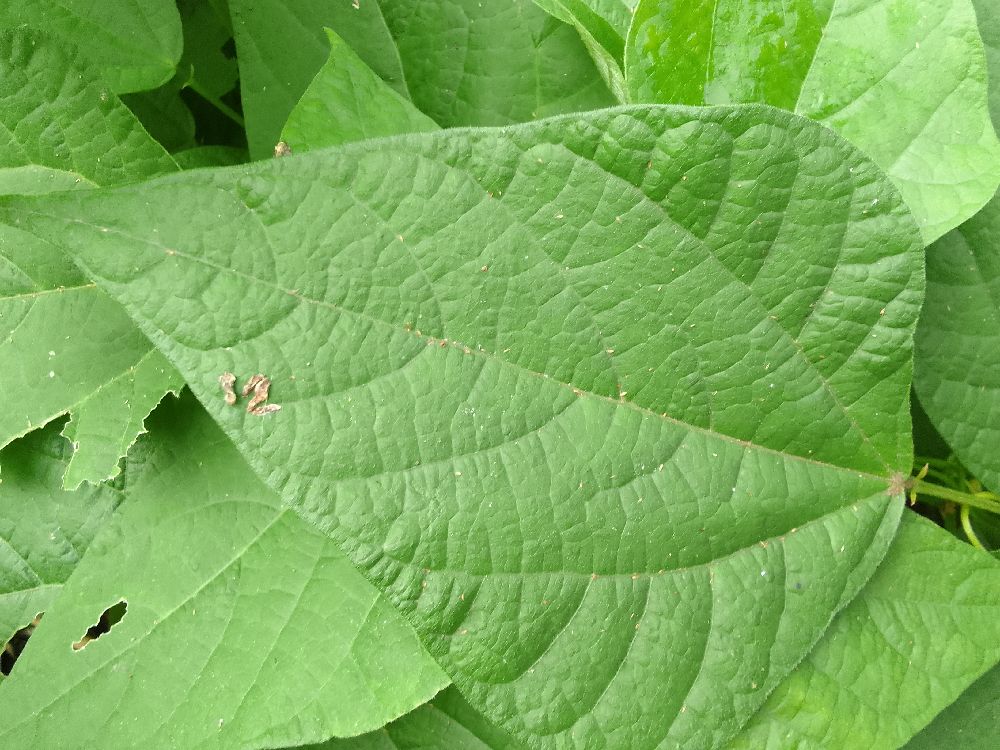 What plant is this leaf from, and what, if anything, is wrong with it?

common bean, healthy
